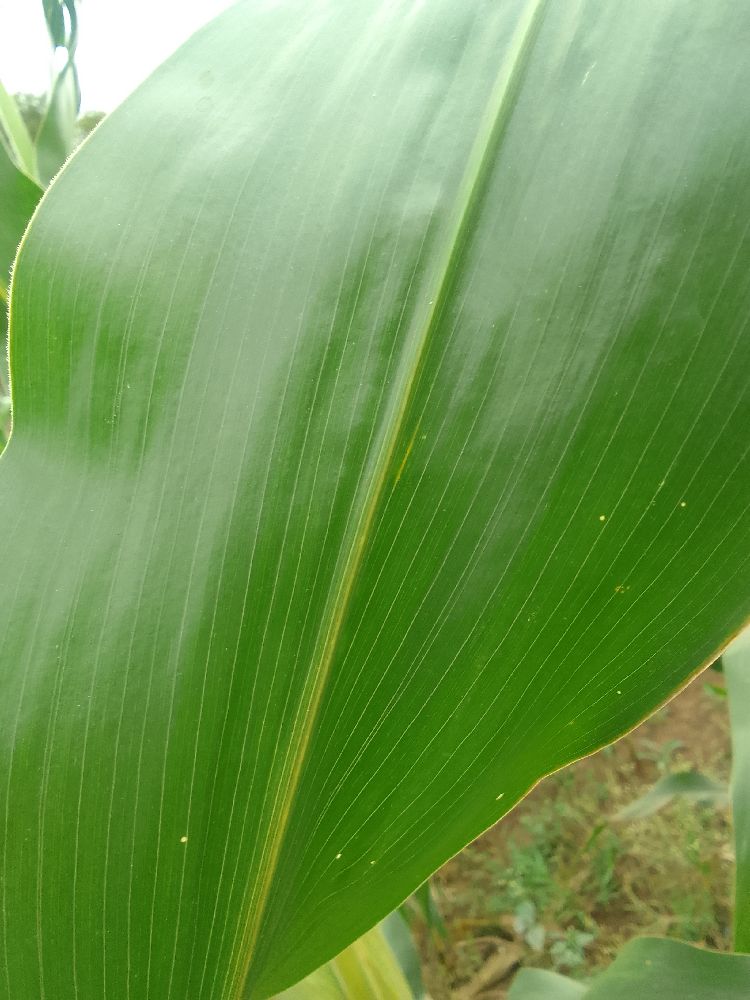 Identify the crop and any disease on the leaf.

maize, healthy
